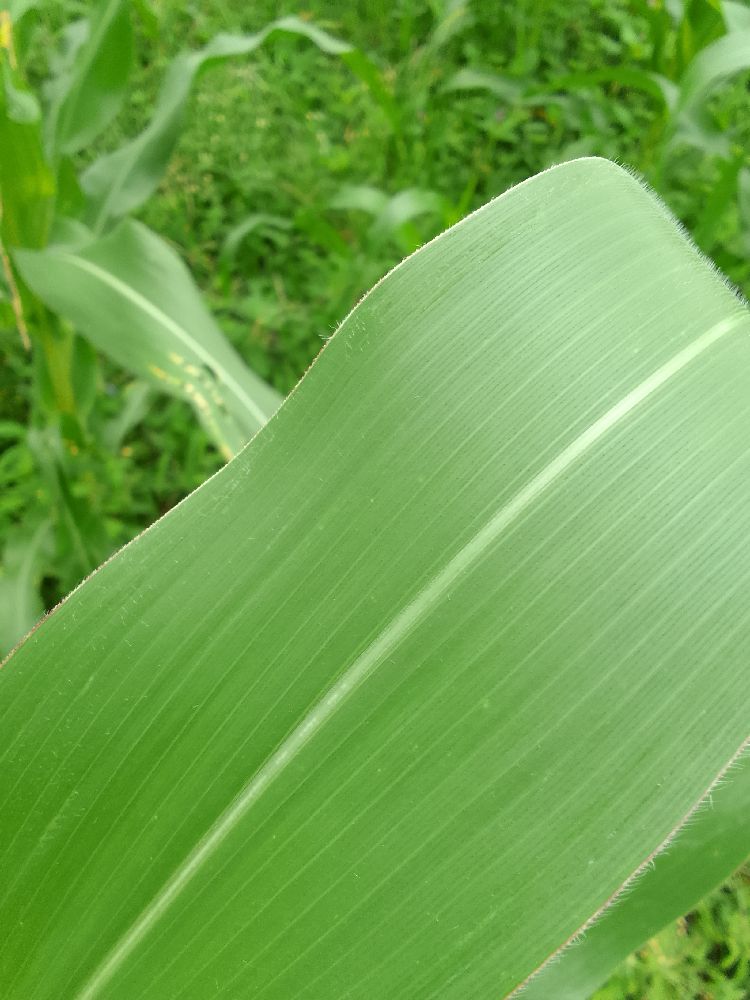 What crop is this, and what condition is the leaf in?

maize, healthy
